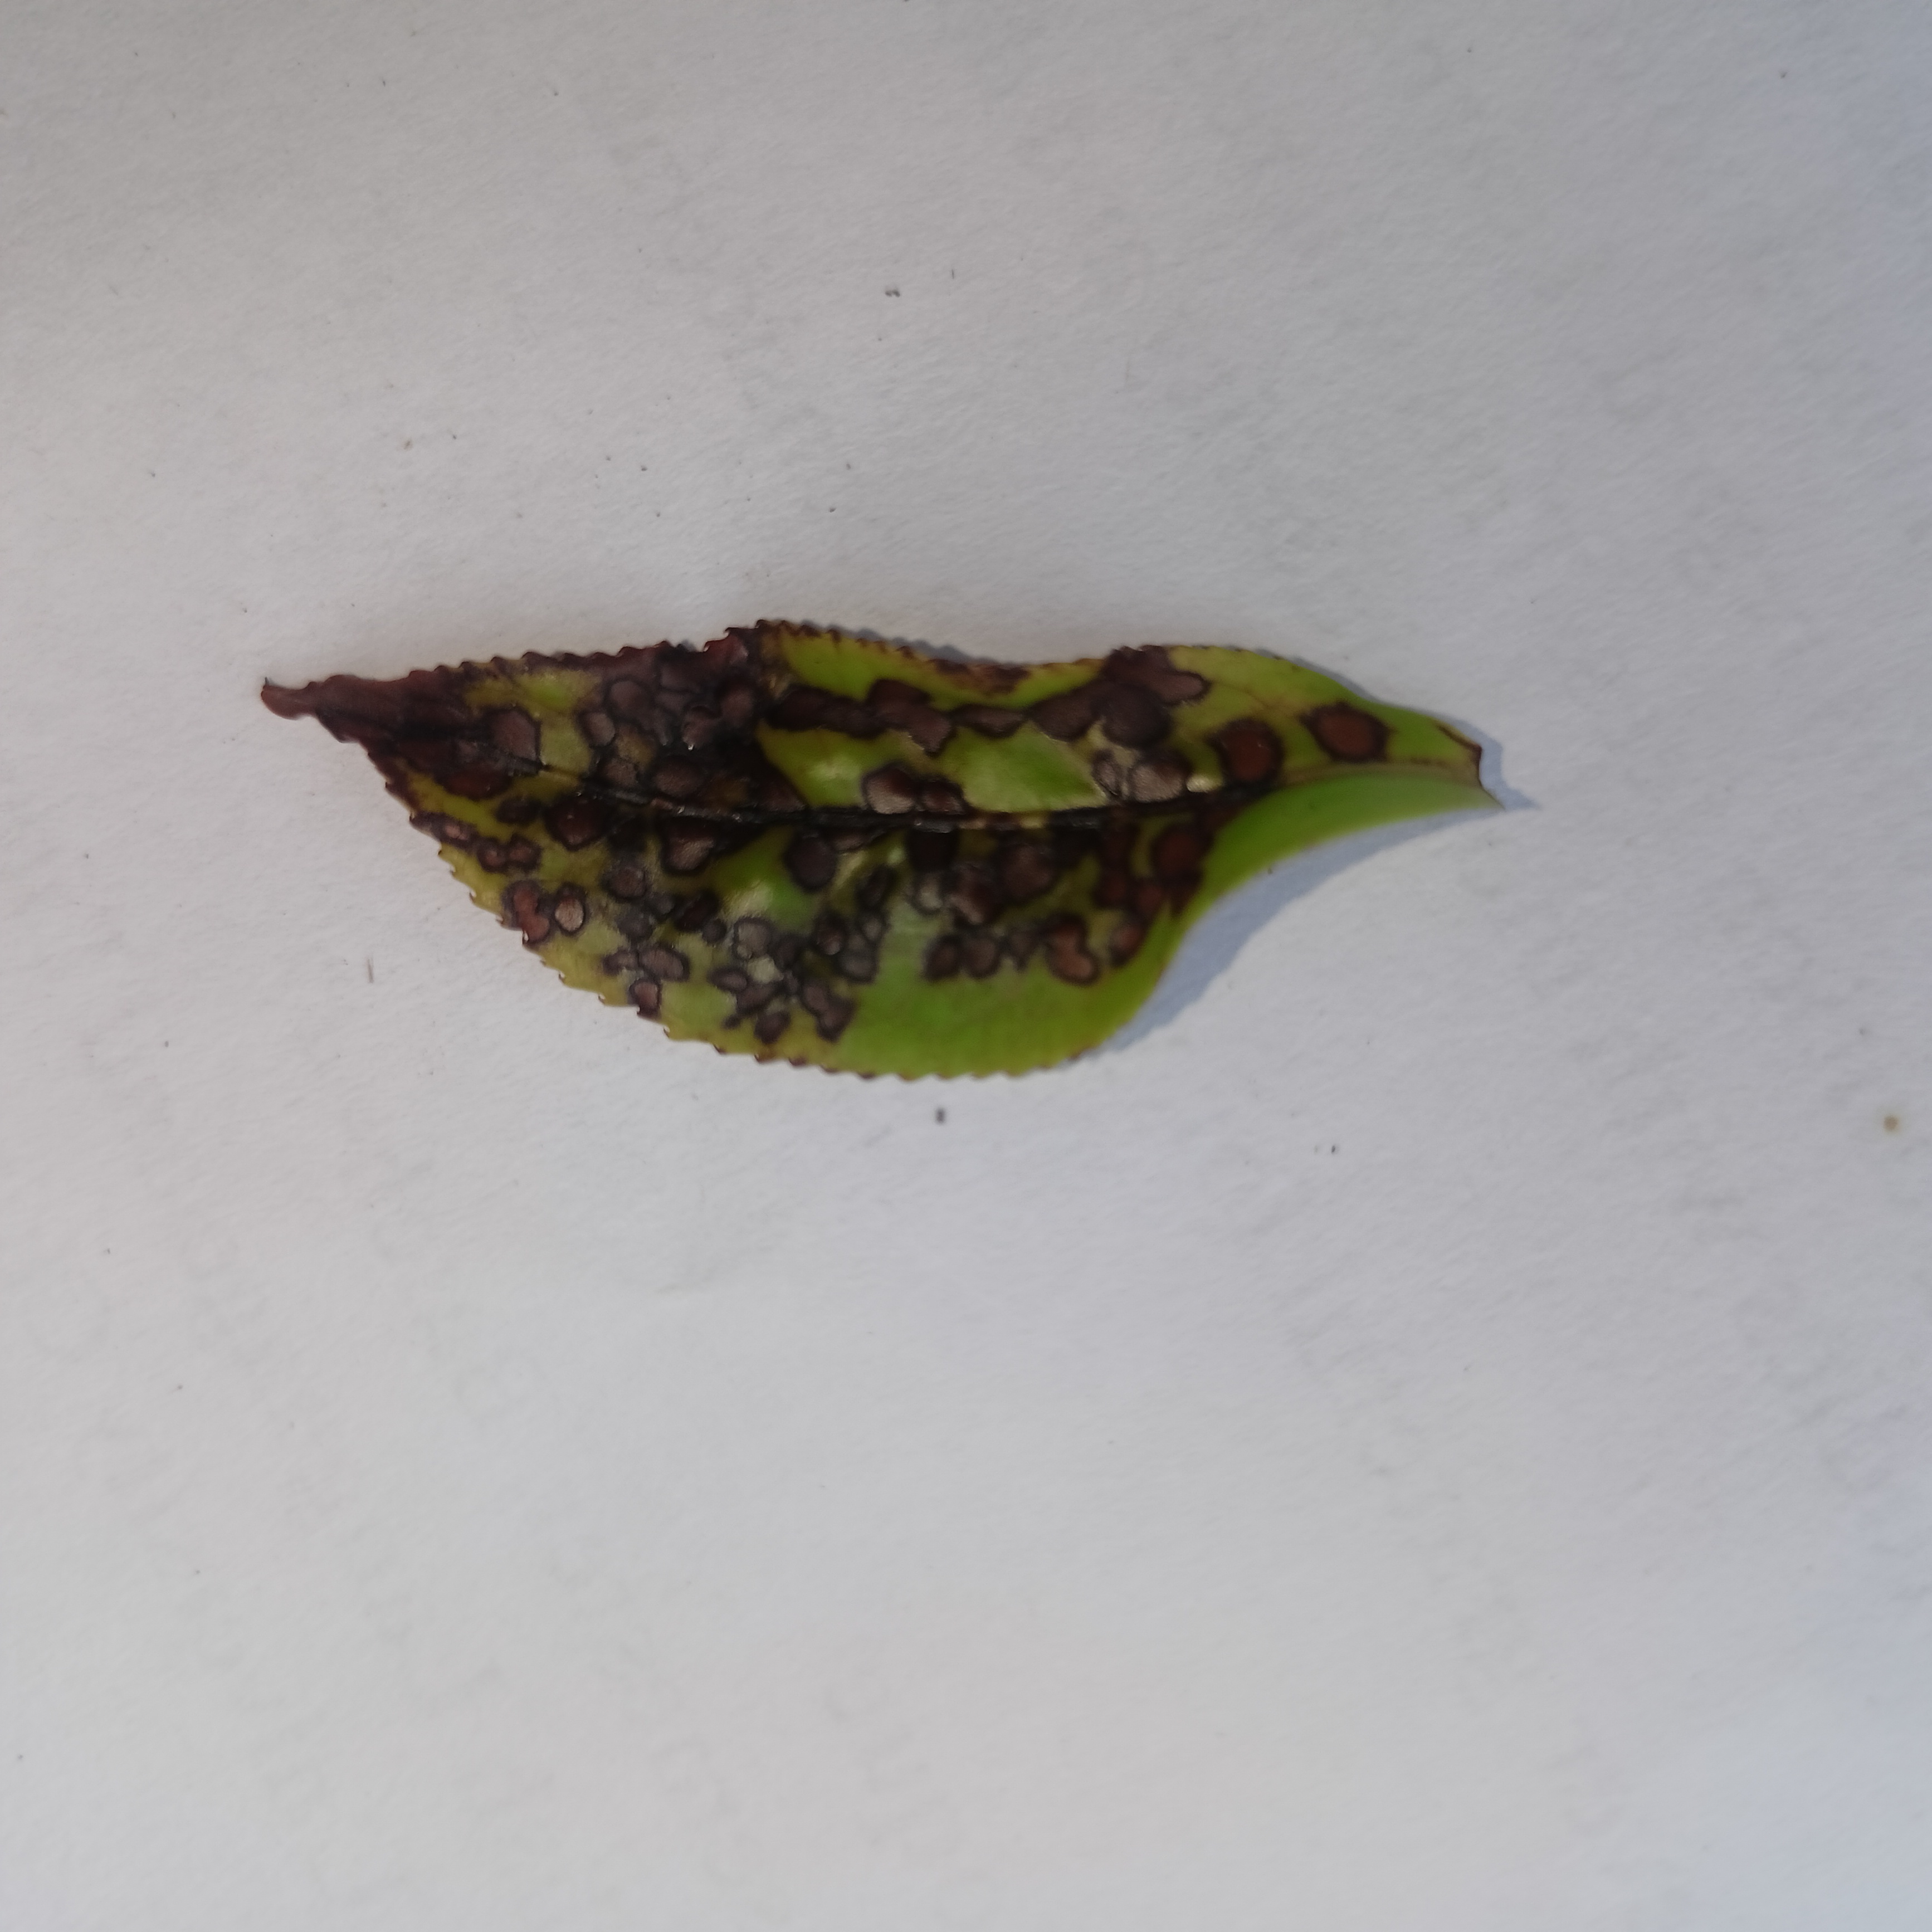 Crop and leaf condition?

tea, helopeltis
